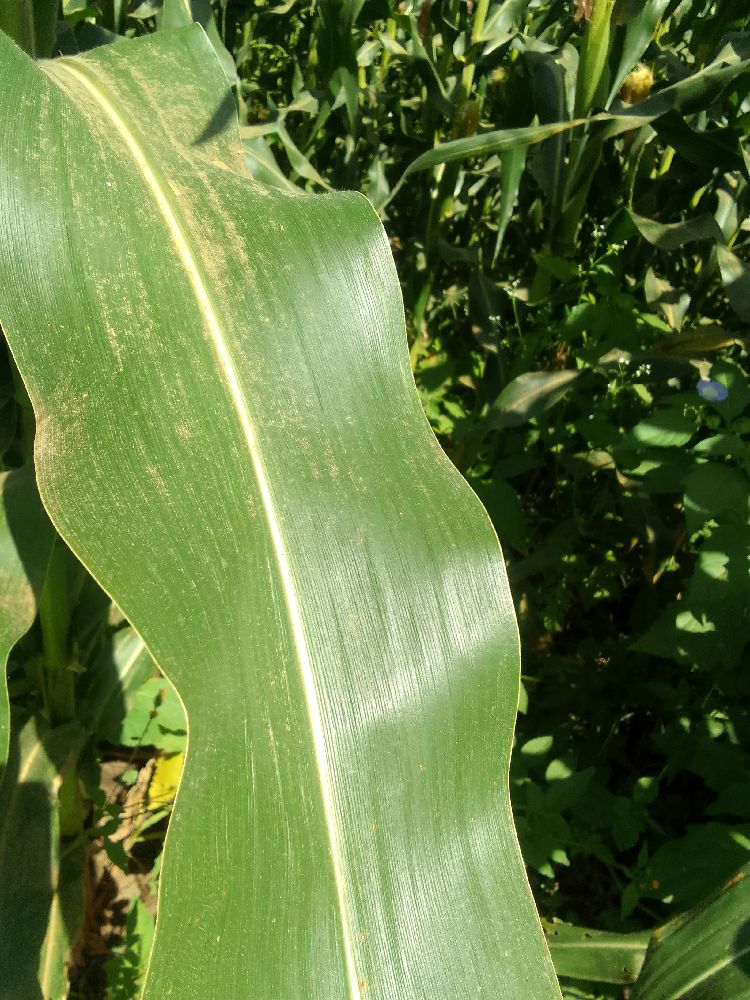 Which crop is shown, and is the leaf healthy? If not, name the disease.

maize, healthy
